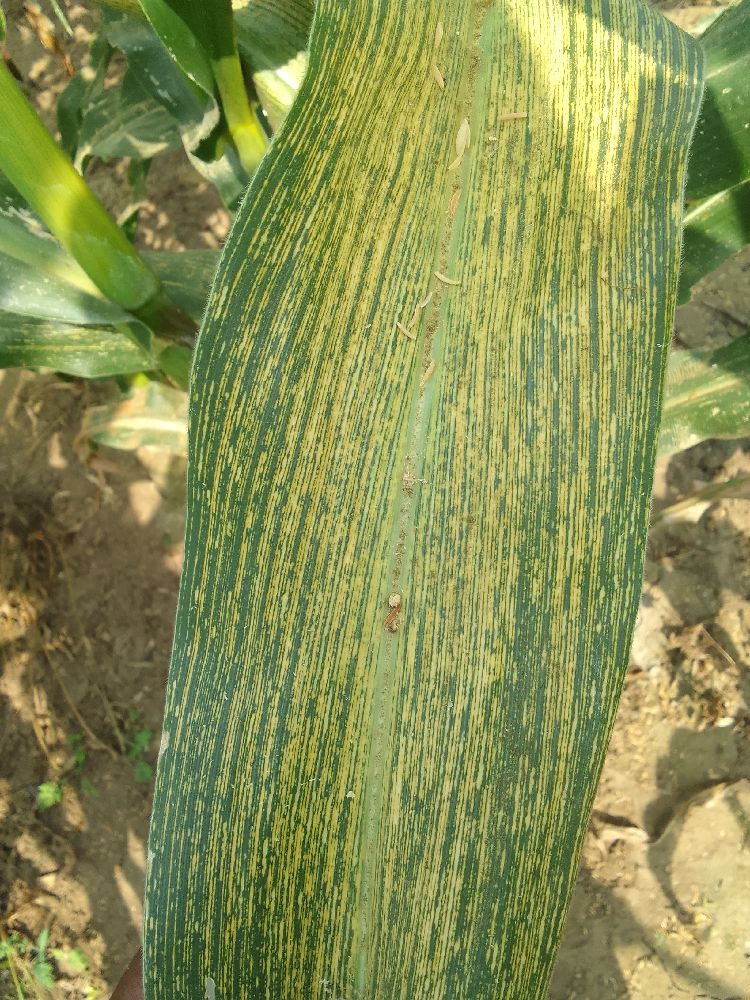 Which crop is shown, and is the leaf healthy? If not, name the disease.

maize, maize streak virus
